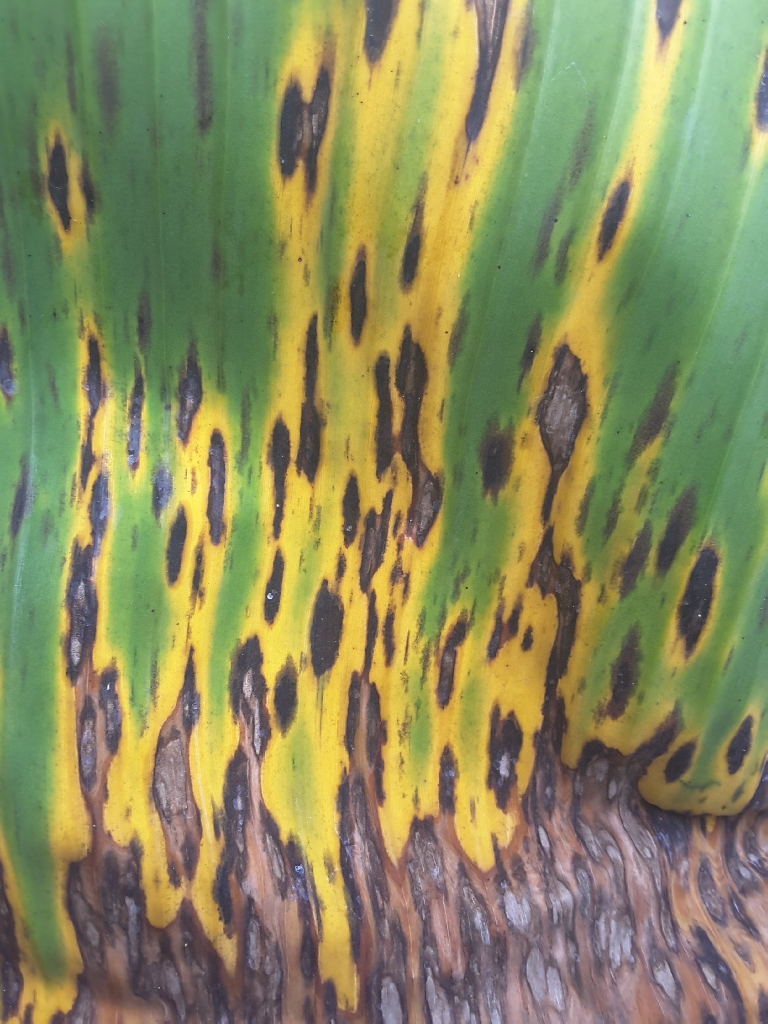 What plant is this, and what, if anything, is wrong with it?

banana, black sigatoka
